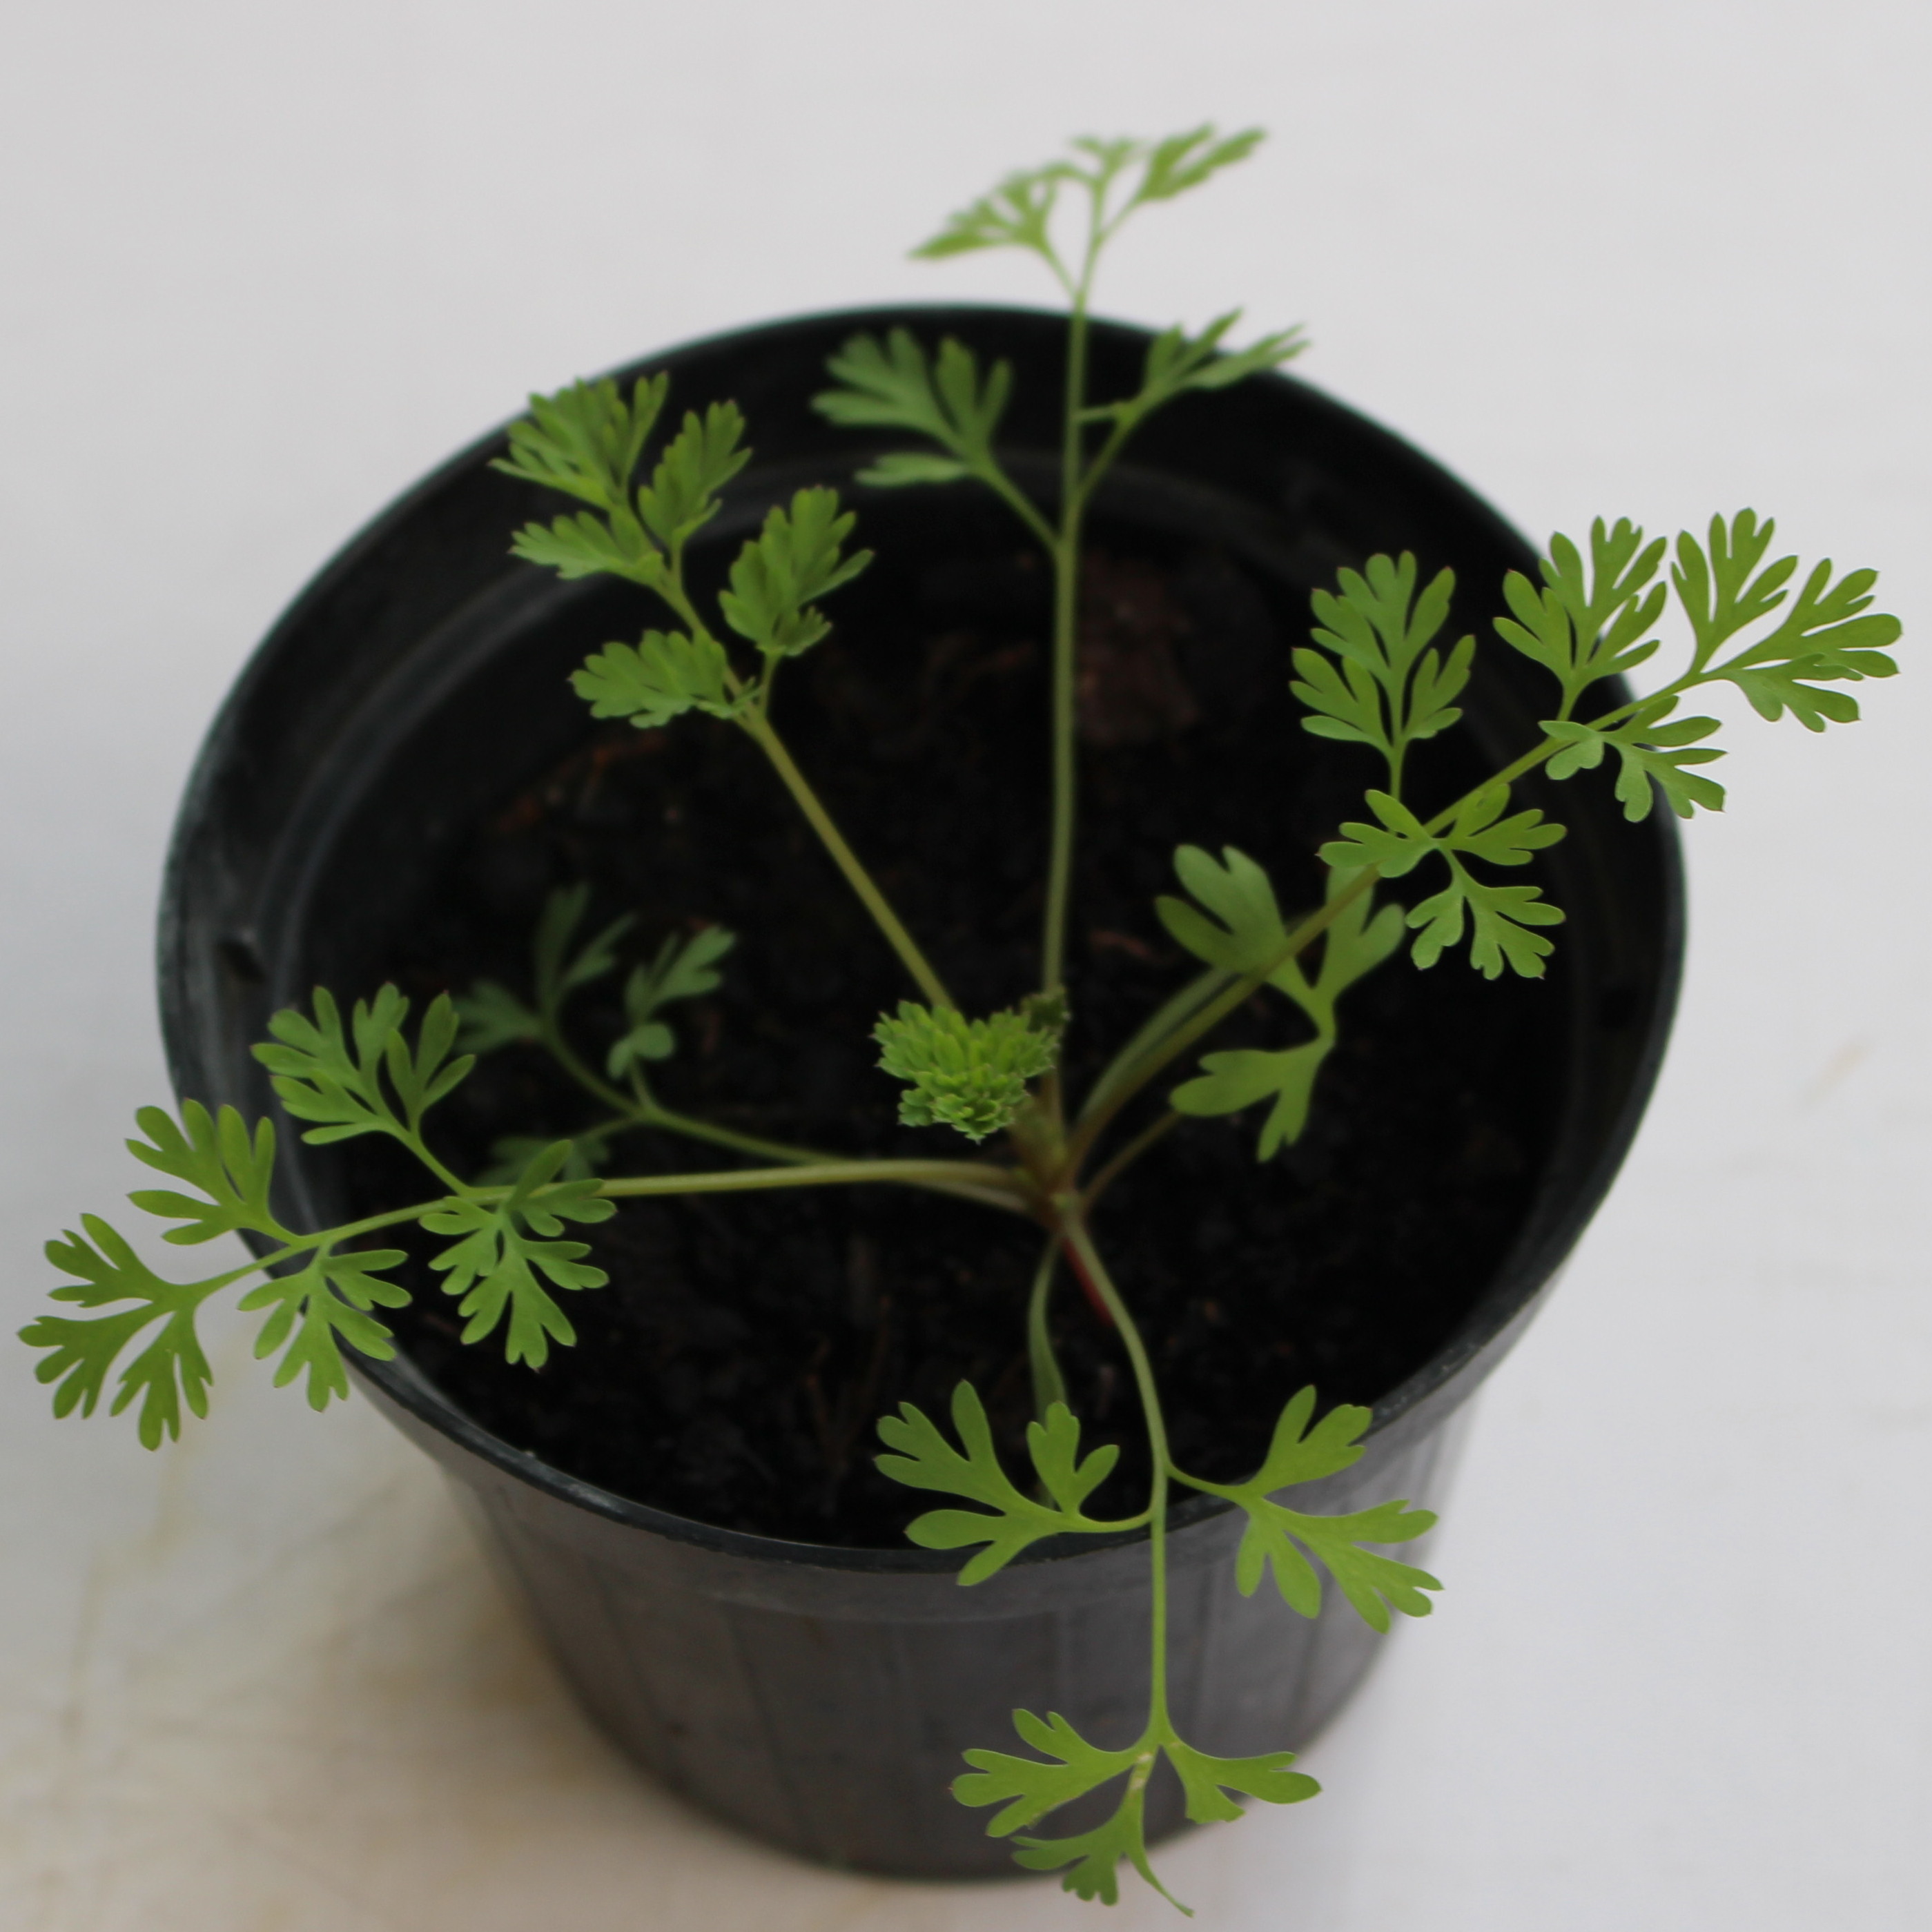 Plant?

Fumaria officinalis
